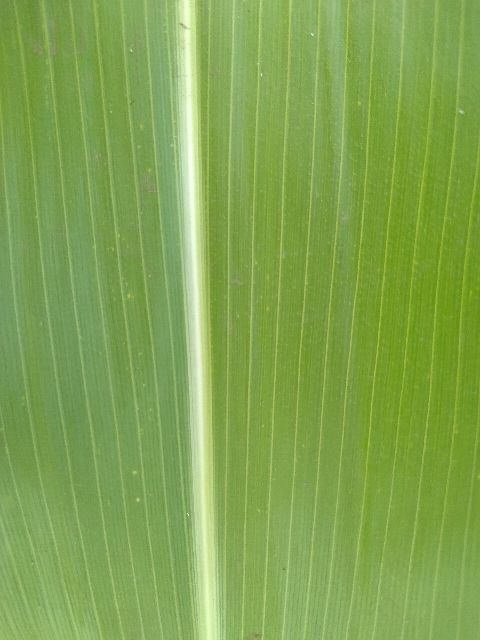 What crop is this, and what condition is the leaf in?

maize, healthy
